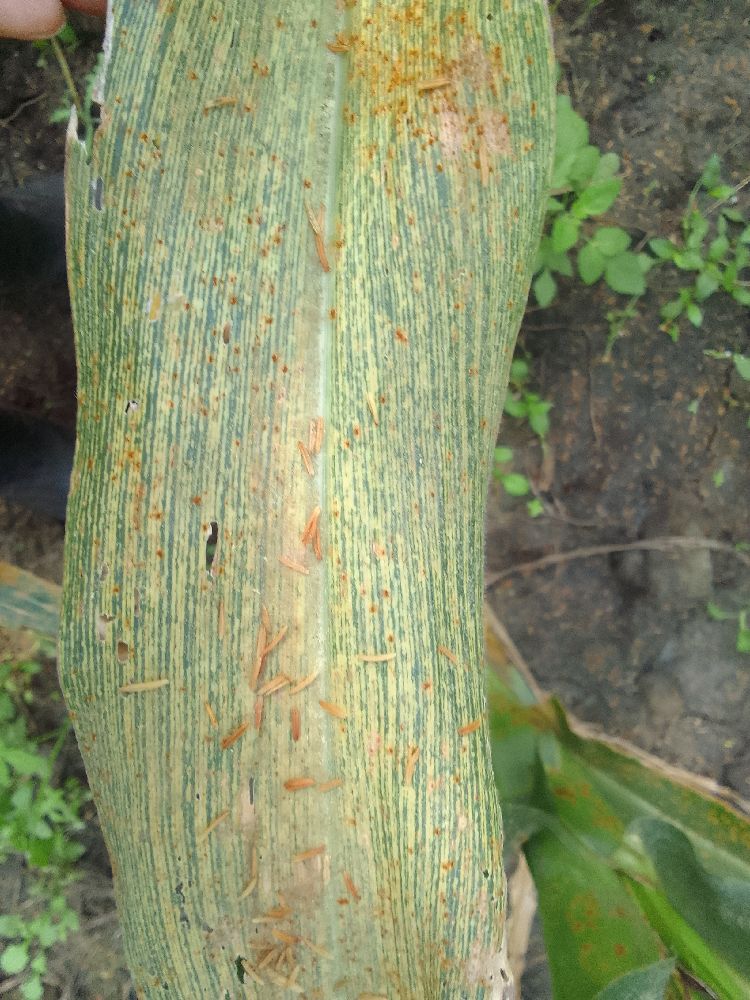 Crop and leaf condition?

maize, maize streak virus
